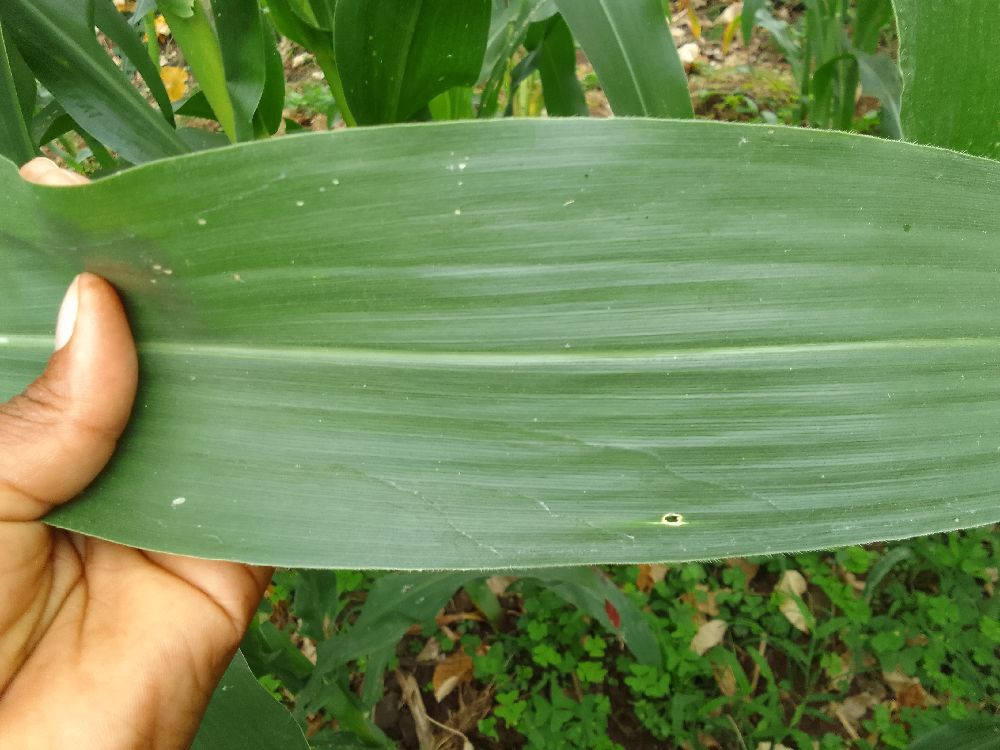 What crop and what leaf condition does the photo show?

maize, healthy
